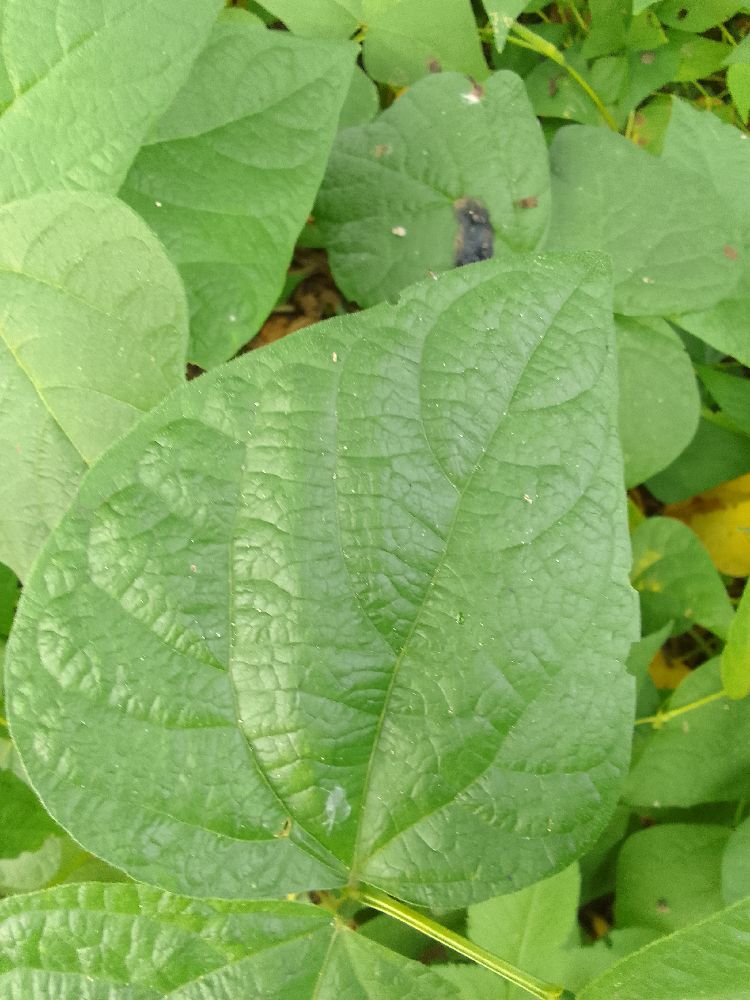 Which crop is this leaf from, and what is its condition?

common bean, healthy
